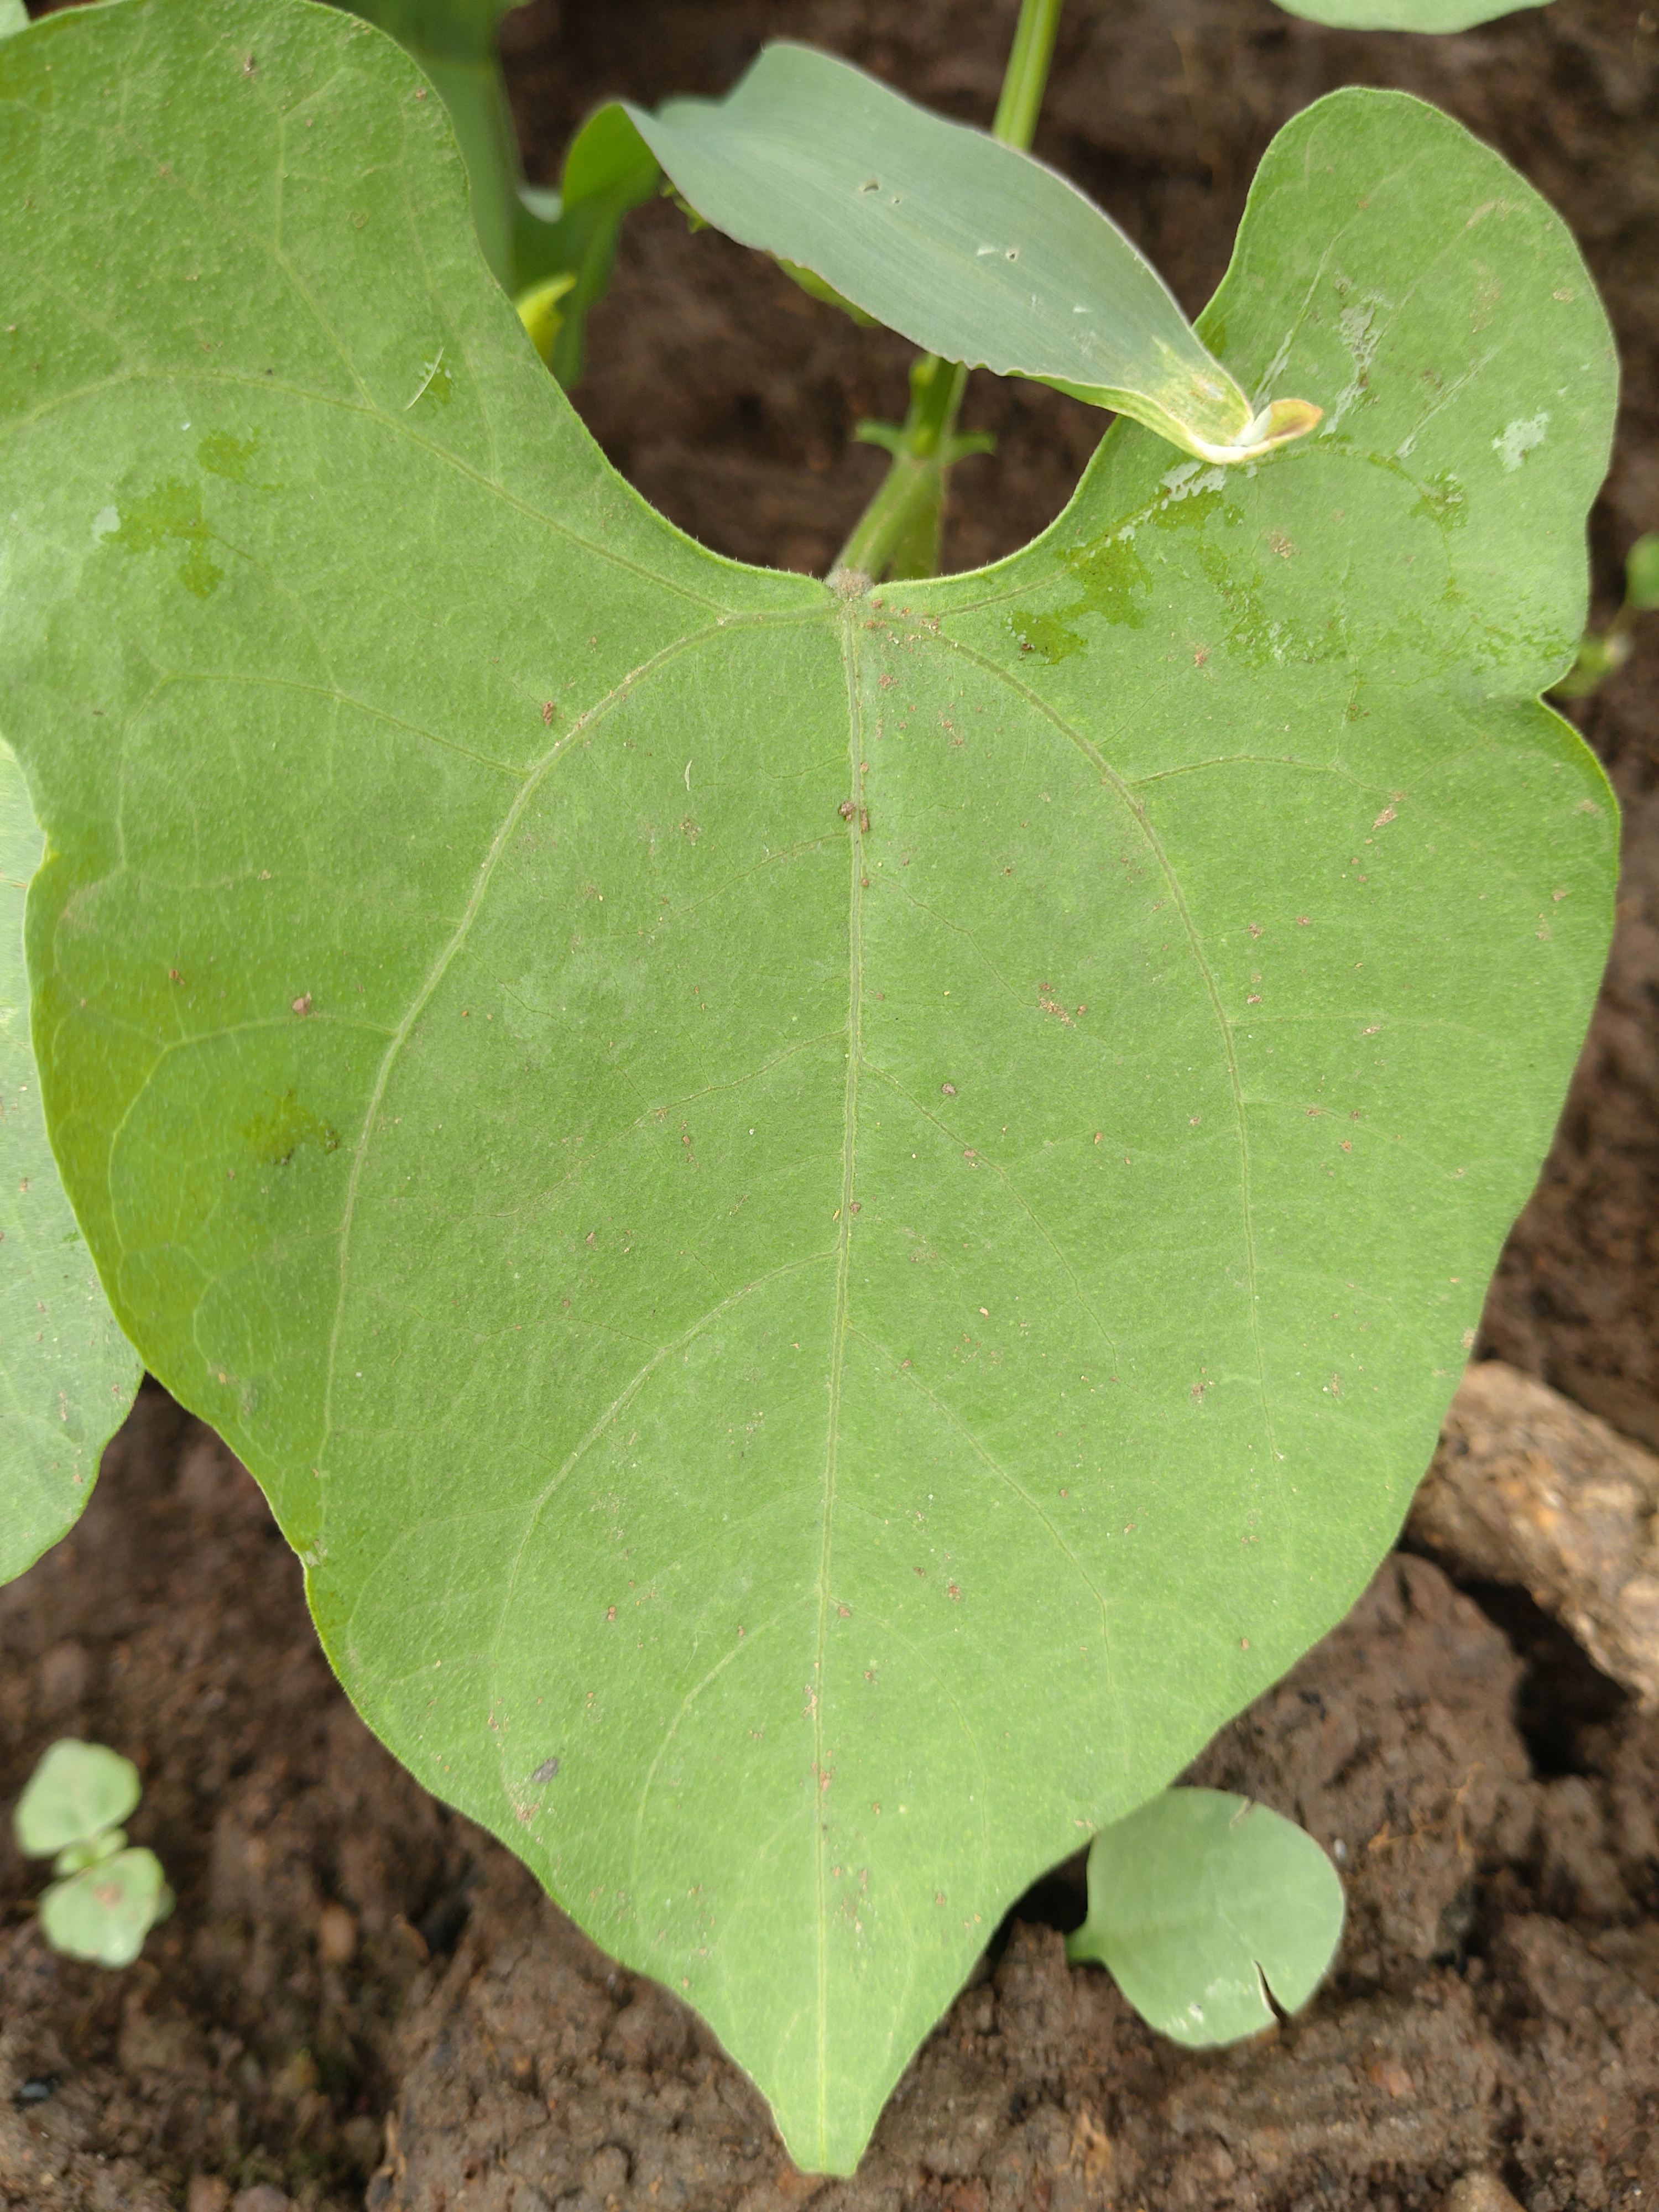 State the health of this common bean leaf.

healthy
